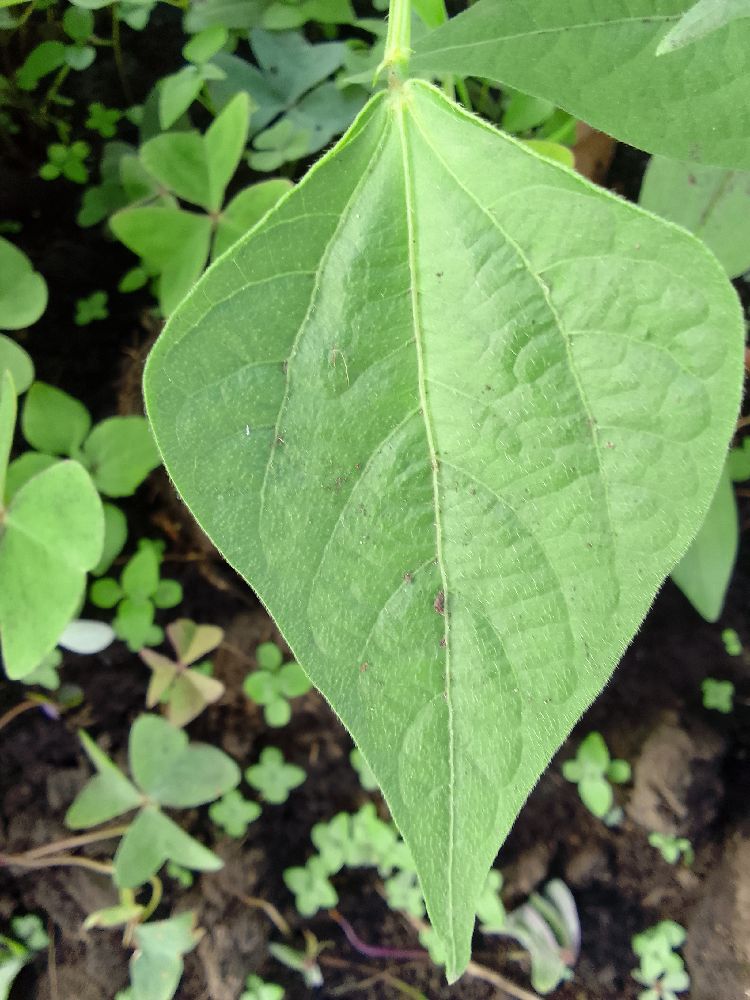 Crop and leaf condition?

common bean, healthy
